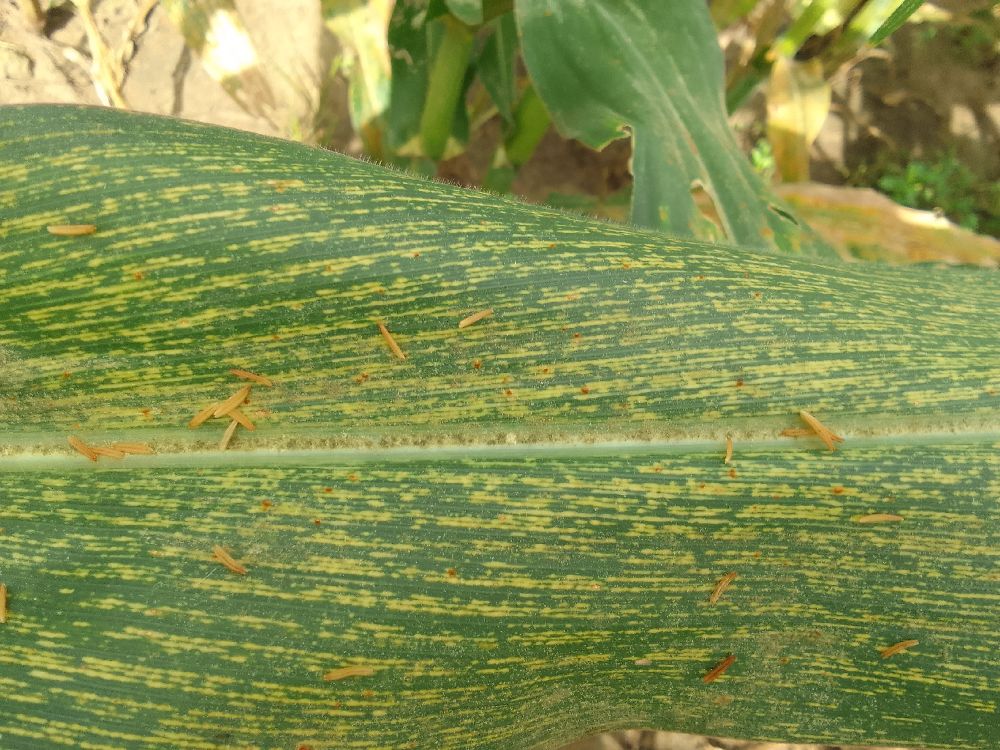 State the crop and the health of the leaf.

maize, maize streak virus
